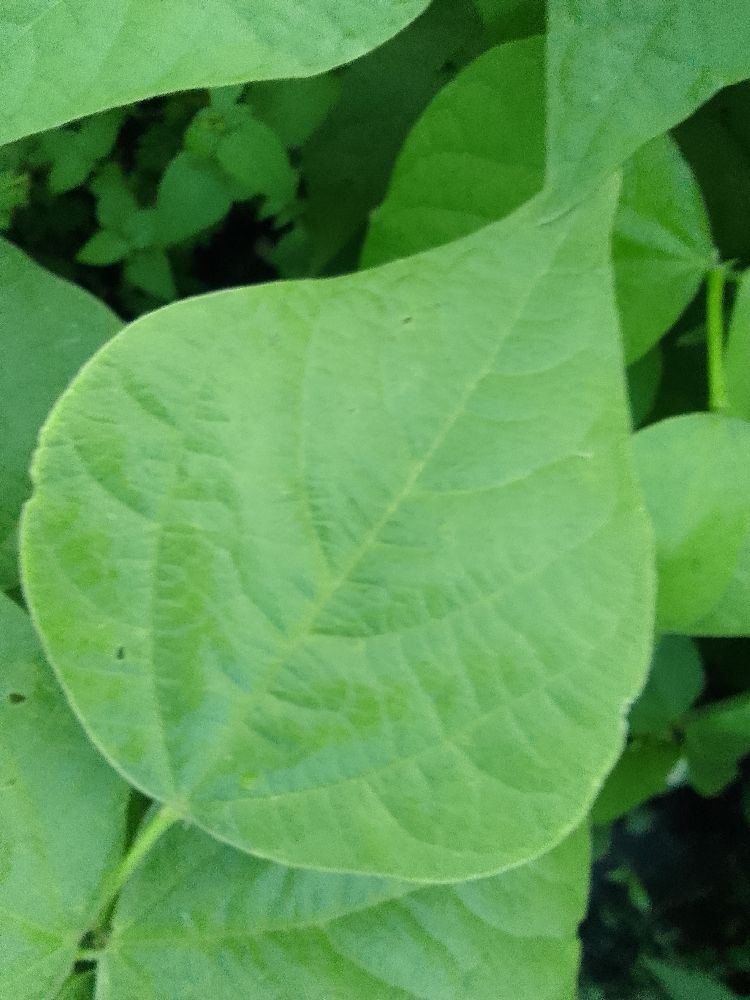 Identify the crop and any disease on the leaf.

common bean, healthy
